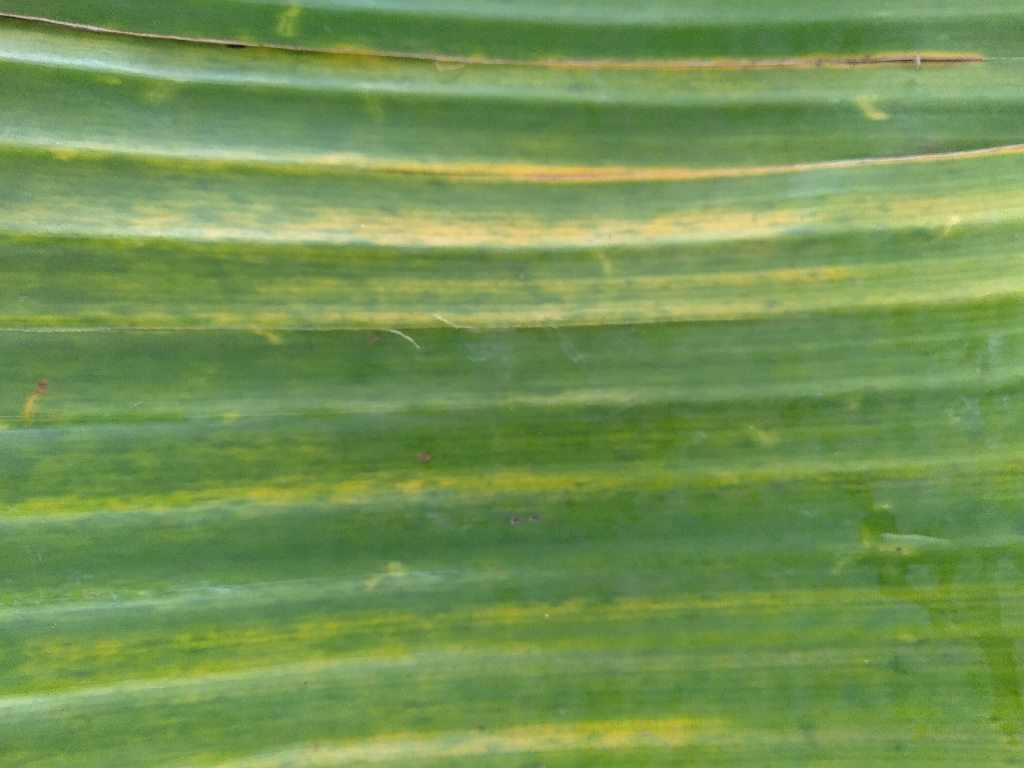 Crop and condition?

banana, fusarium wilt race 1
